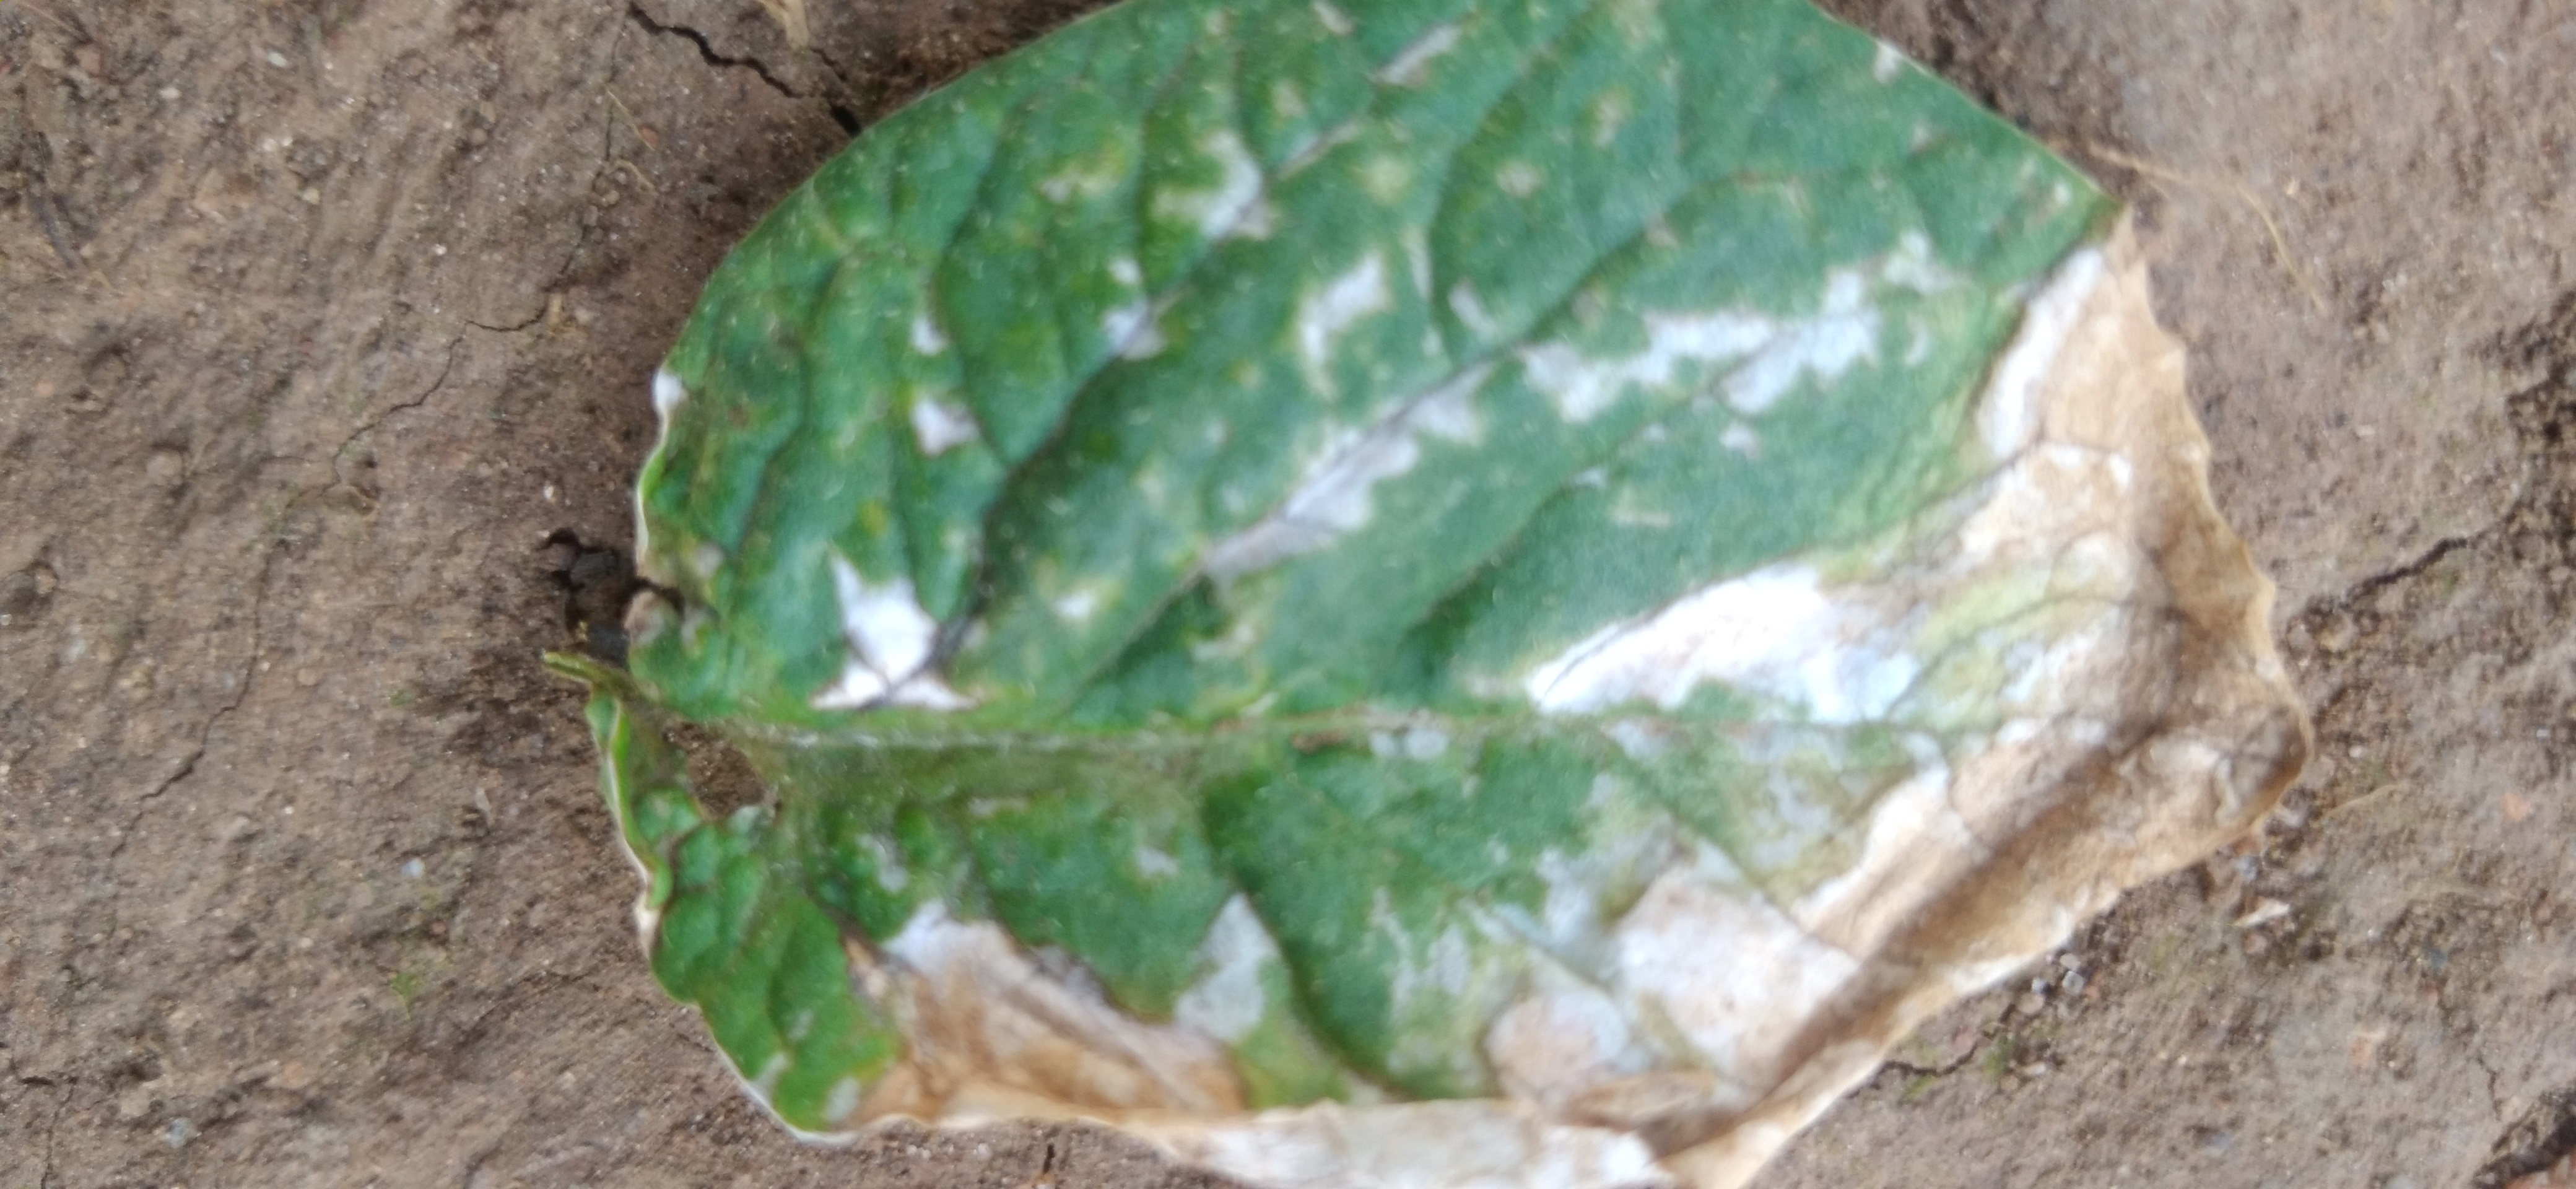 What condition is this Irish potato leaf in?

early blight
